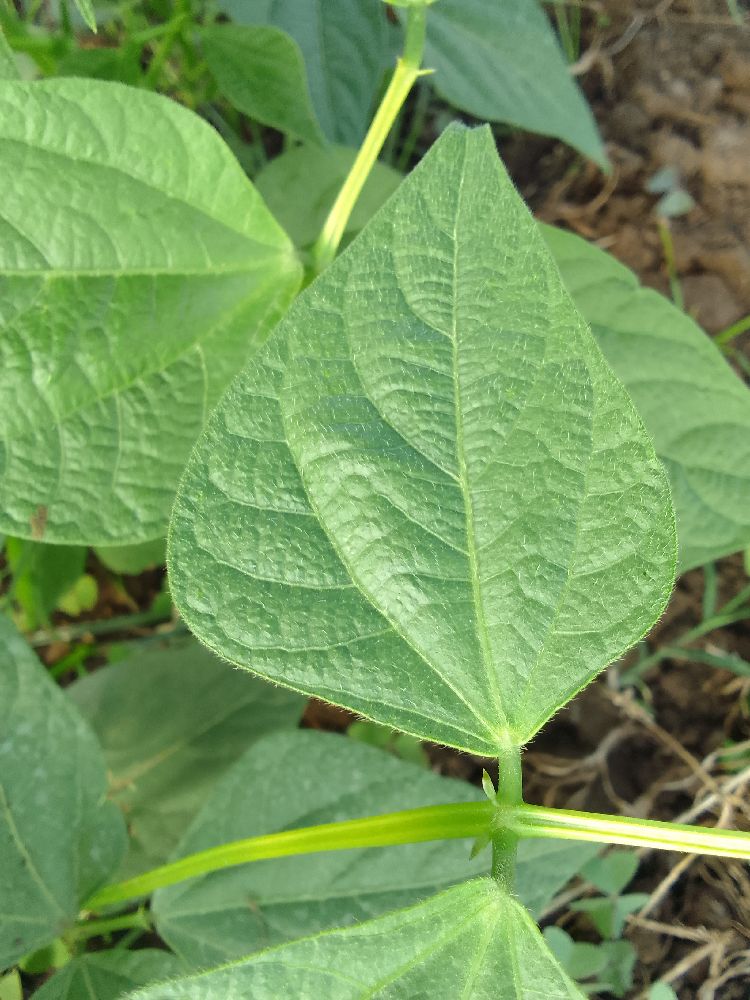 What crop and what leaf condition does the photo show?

common bean, healthy
